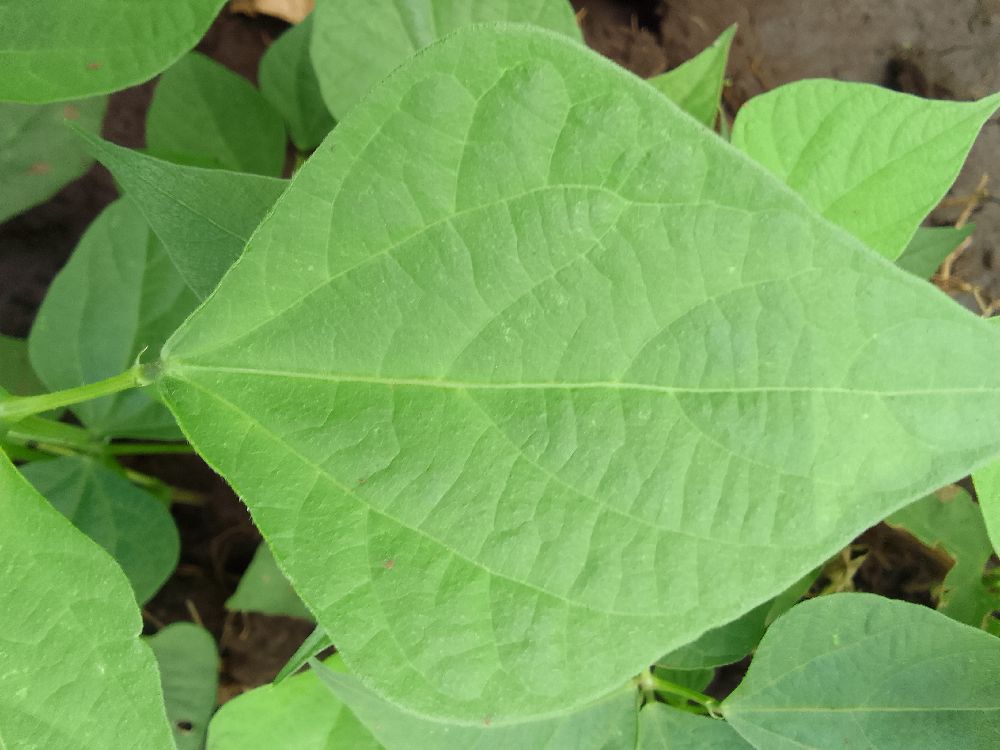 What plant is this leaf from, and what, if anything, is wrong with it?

common bean, healthy
